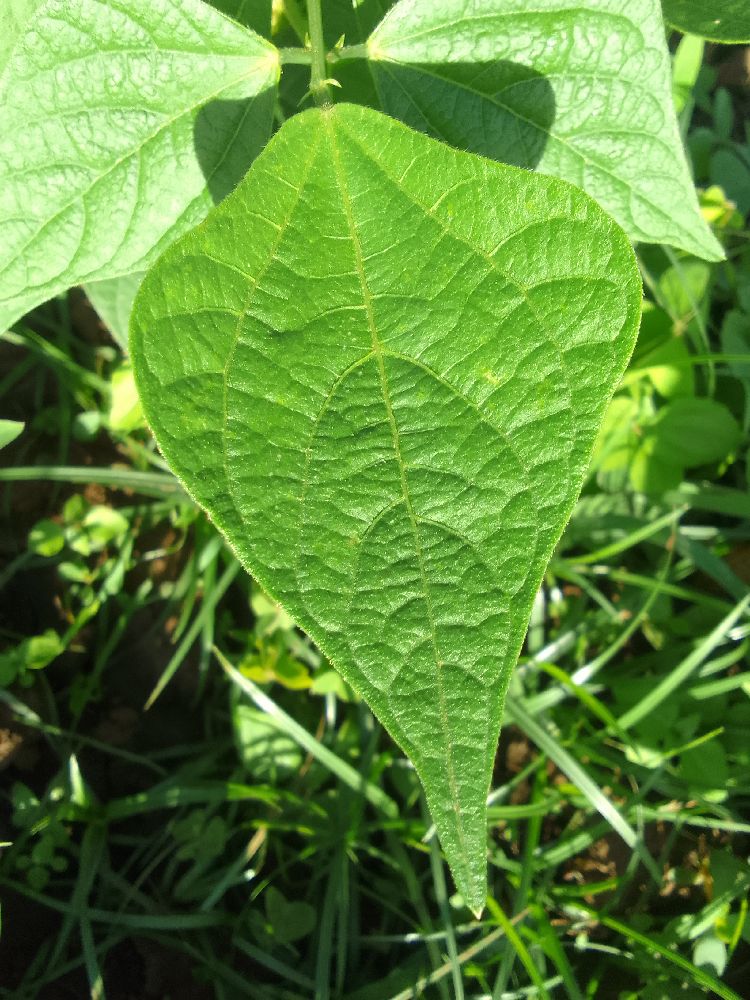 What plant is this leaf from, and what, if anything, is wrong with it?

common bean, healthy
